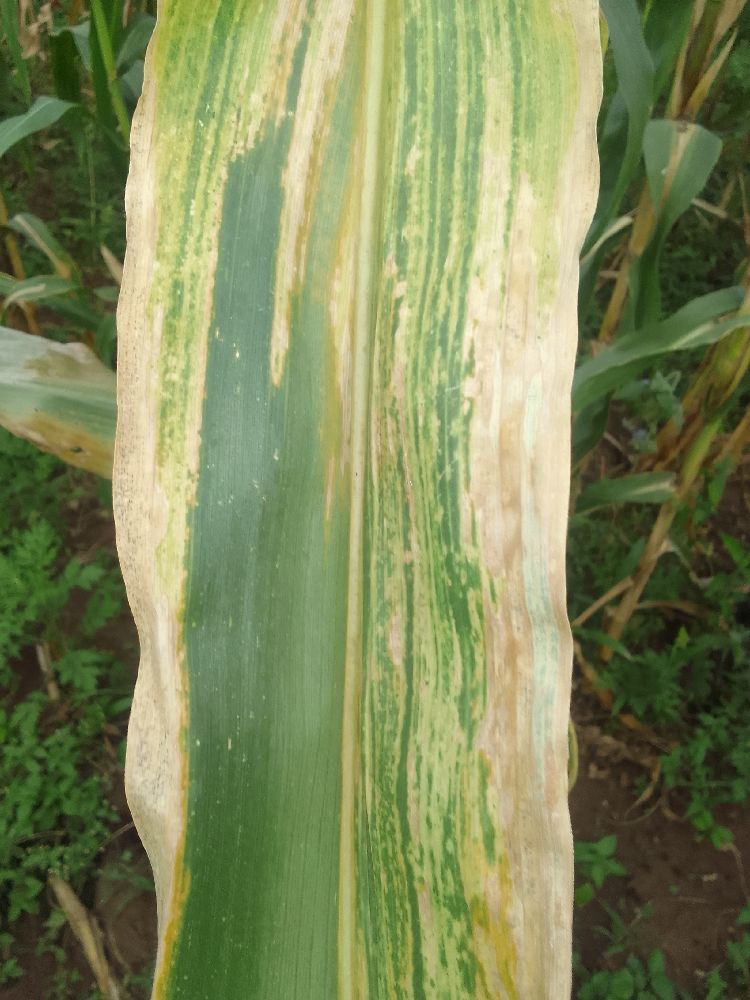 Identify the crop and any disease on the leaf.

maize, maize lethal necrosis
